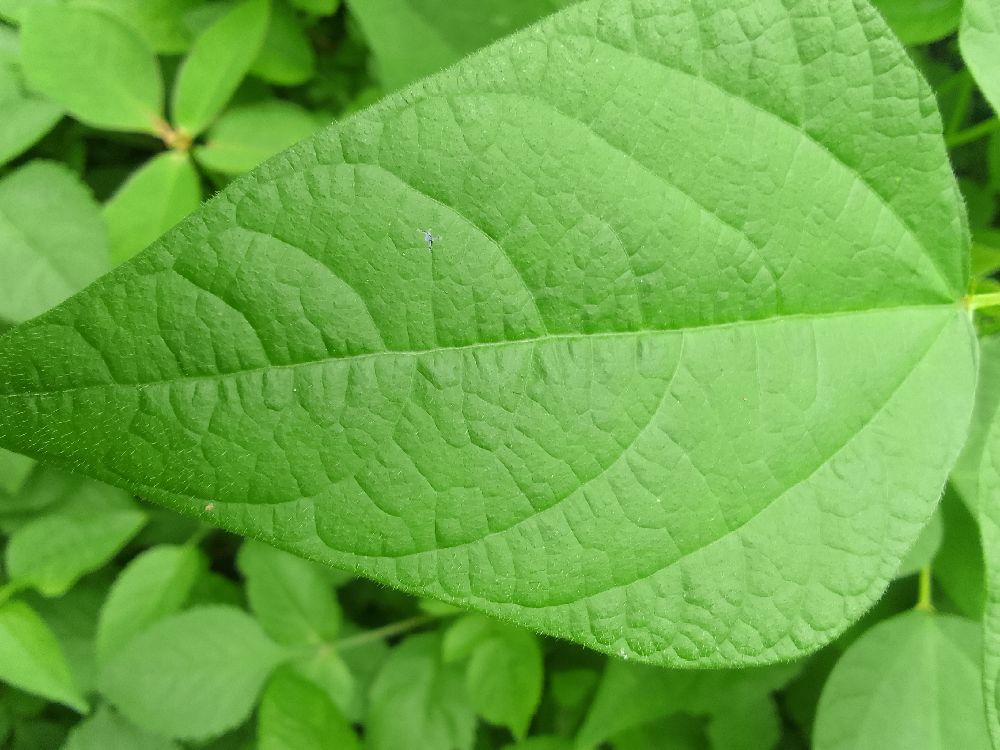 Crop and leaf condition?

common bean, healthy
